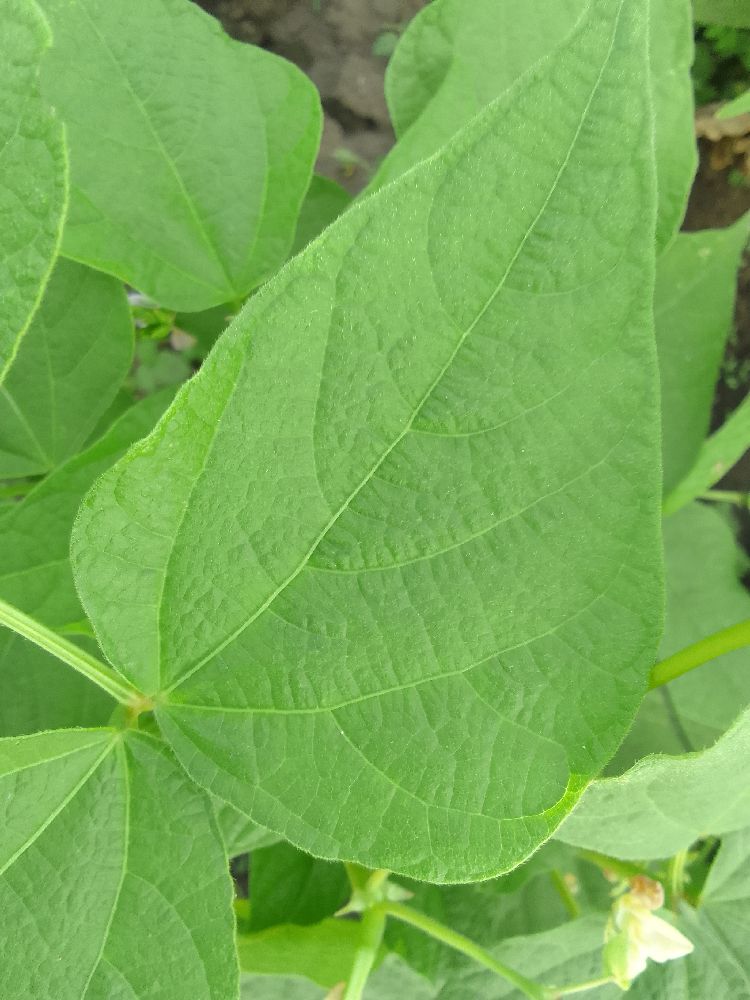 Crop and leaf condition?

common bean, healthy
